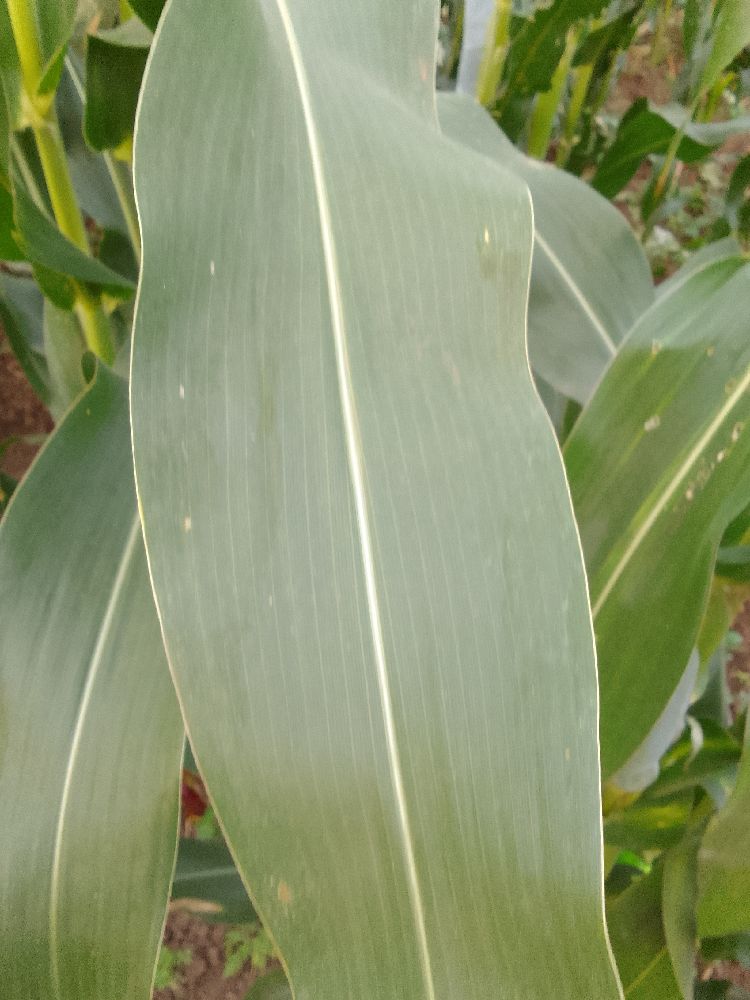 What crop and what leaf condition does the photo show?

maize, healthy
